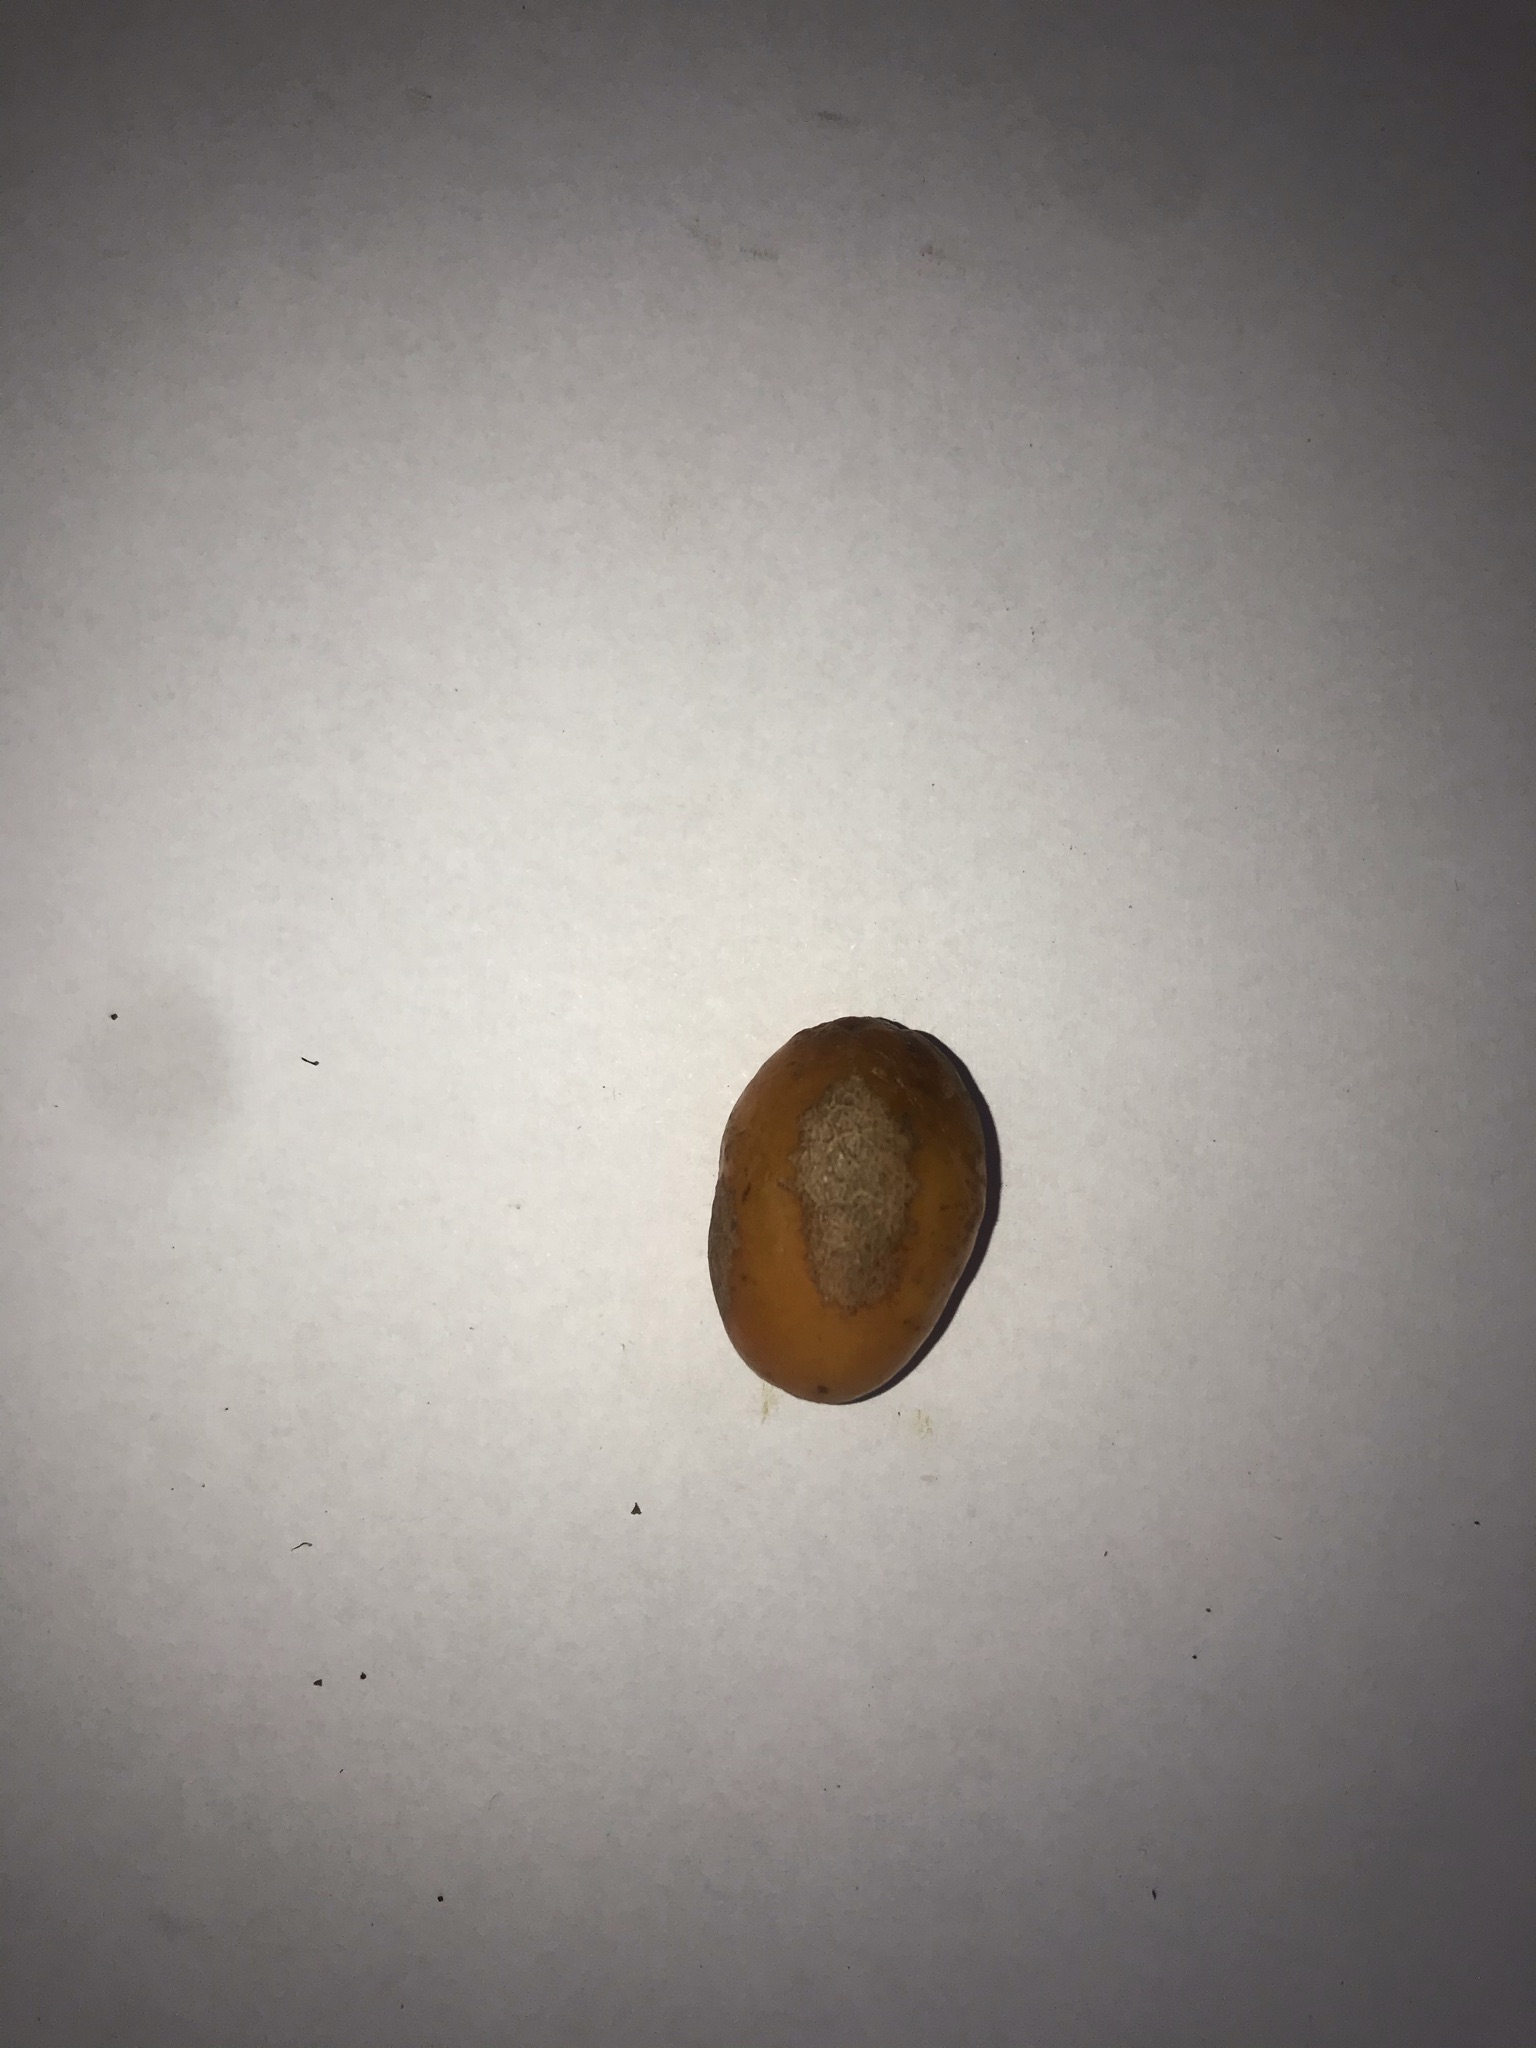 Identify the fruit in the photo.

siriguela
